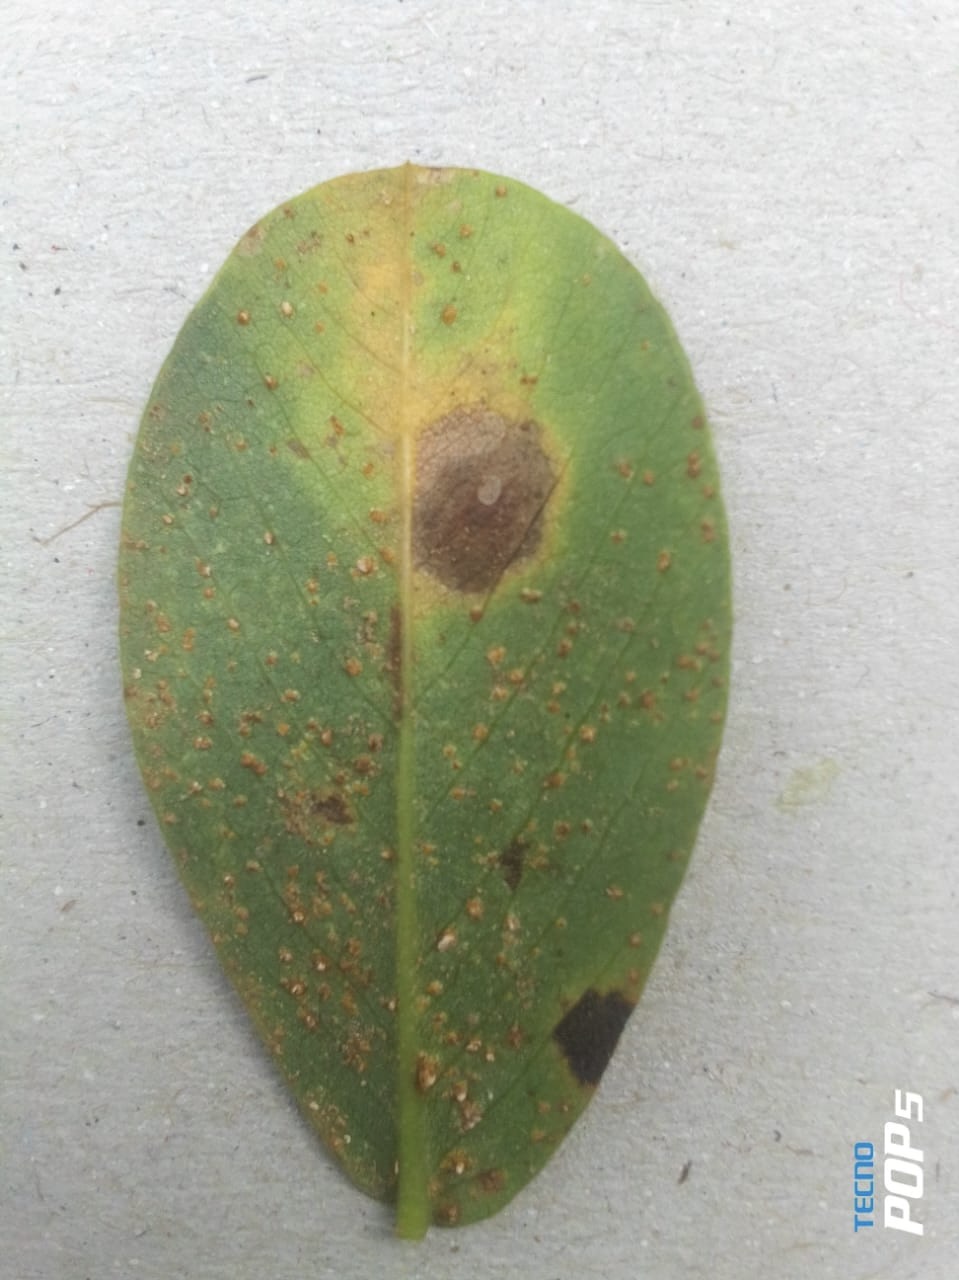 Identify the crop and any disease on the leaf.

peanut, nothapassalora personata
